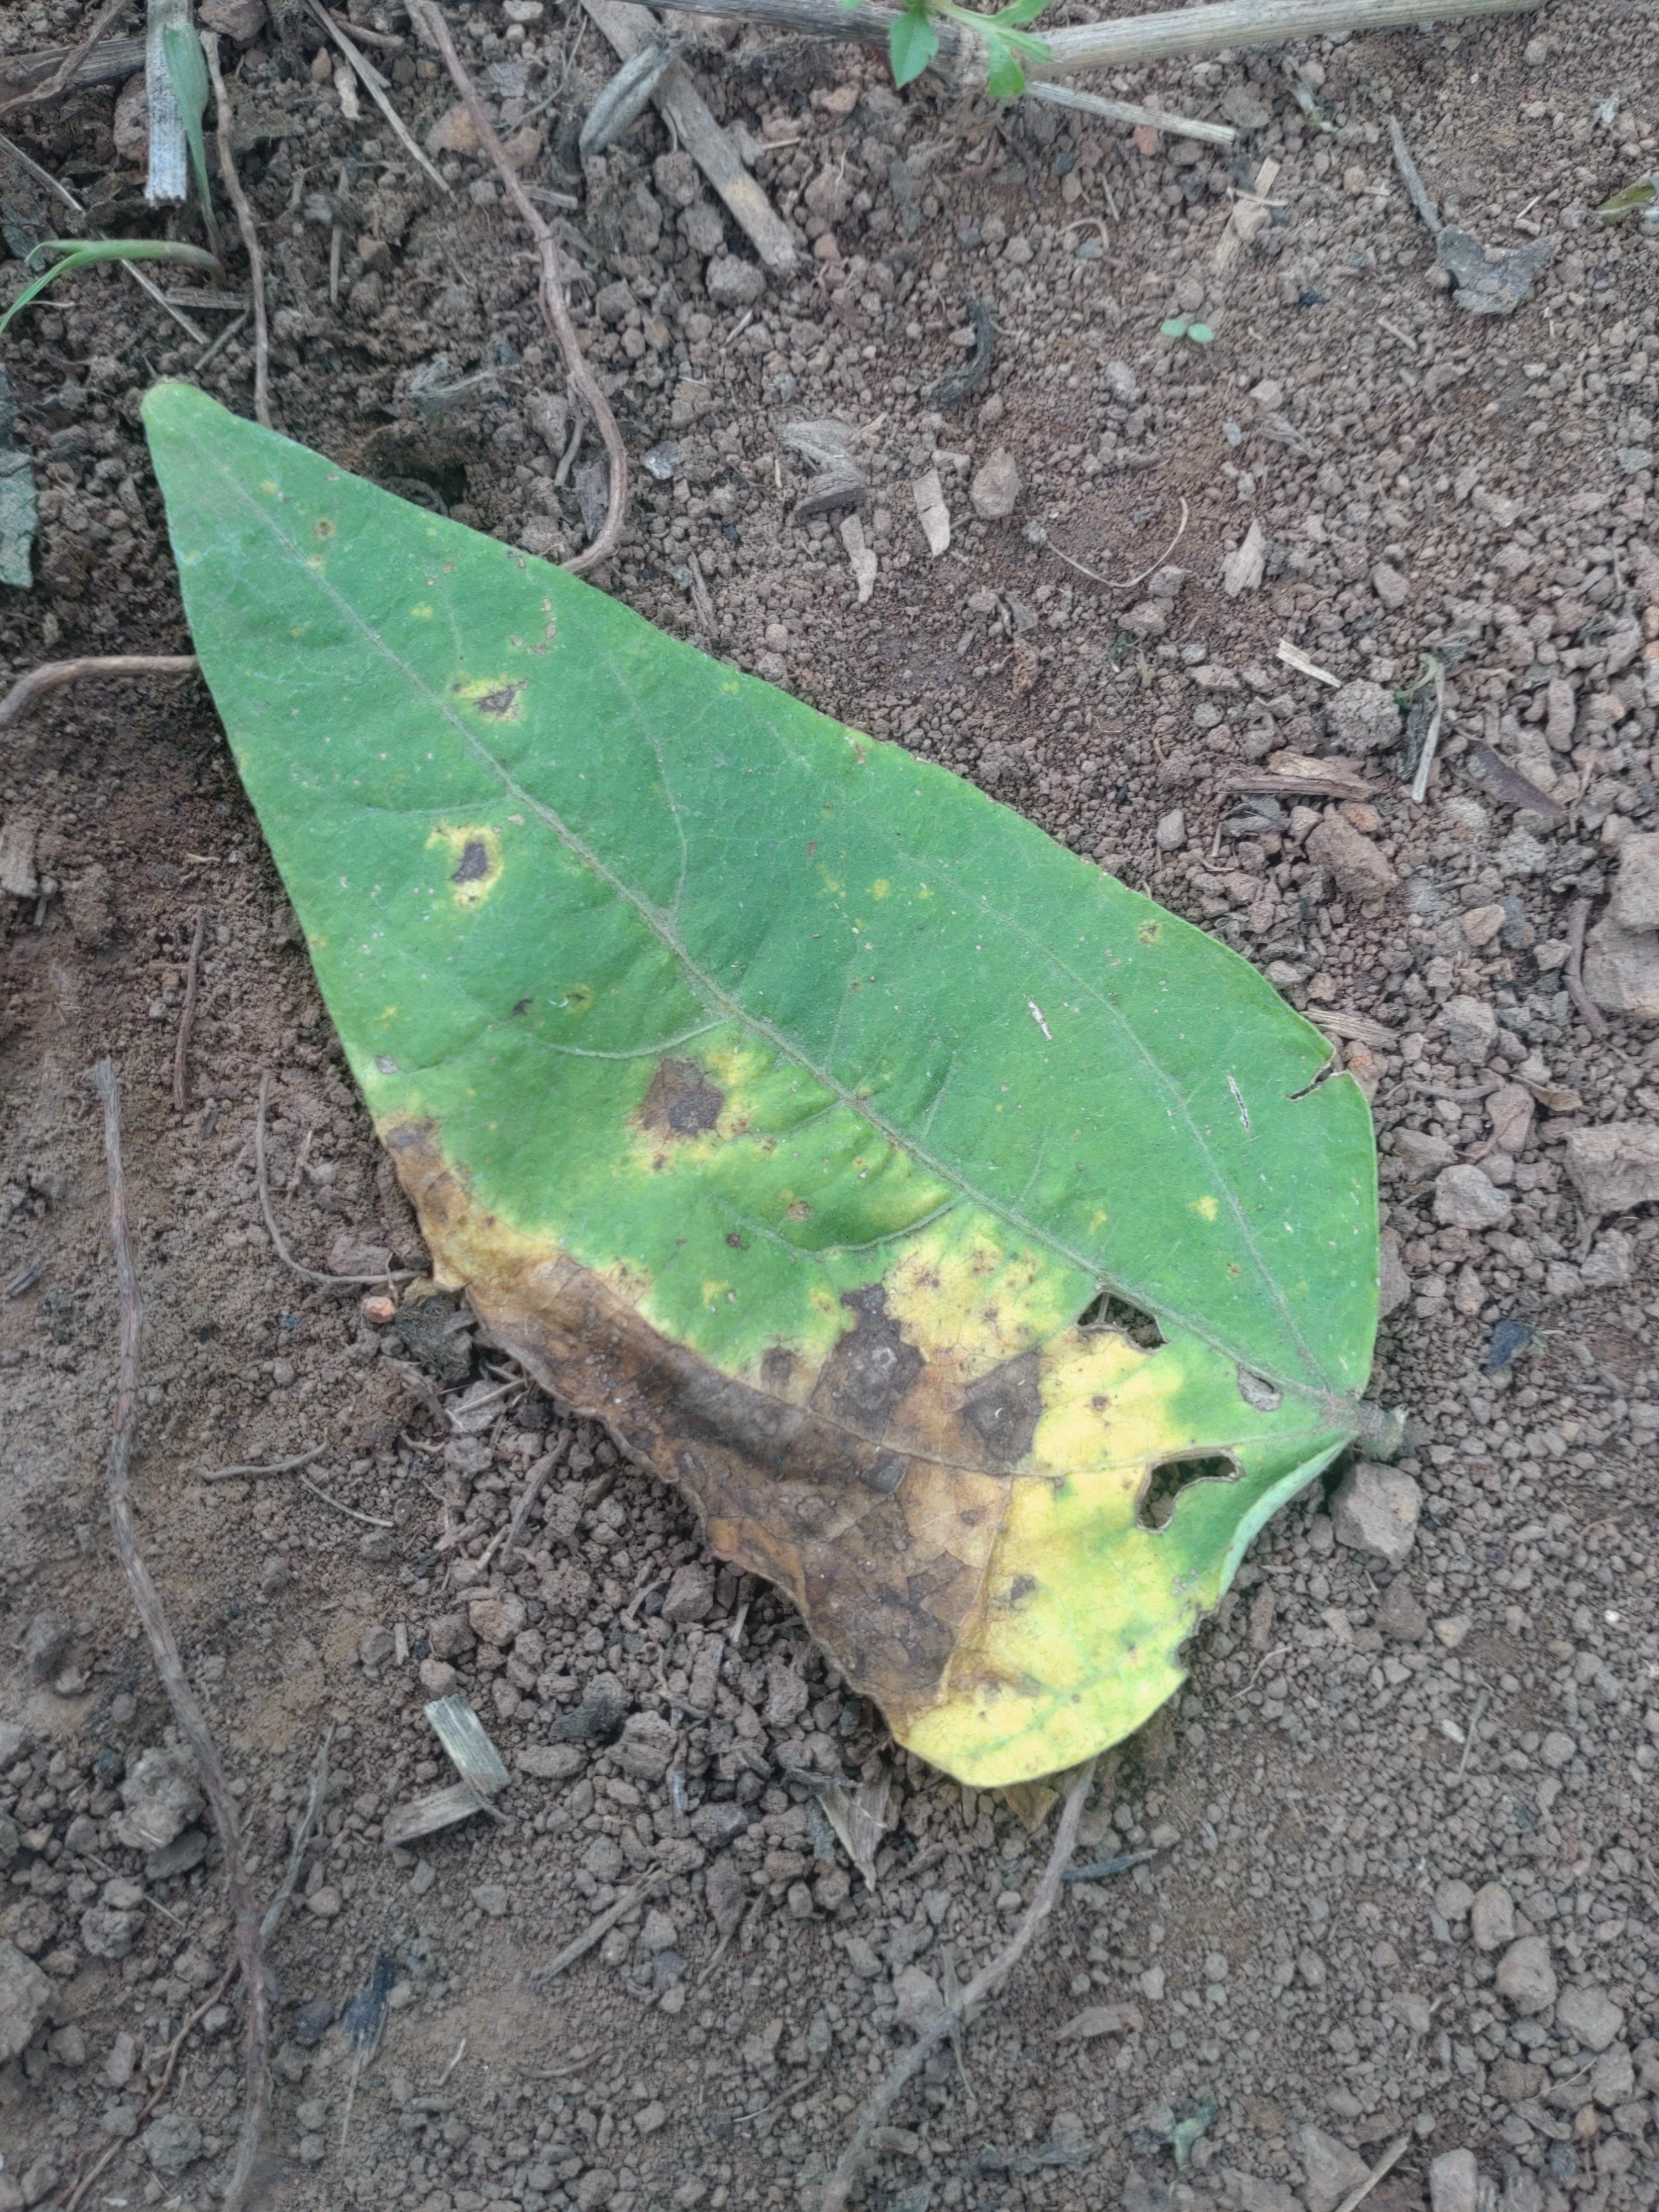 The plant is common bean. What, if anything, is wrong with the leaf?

anthracnose
